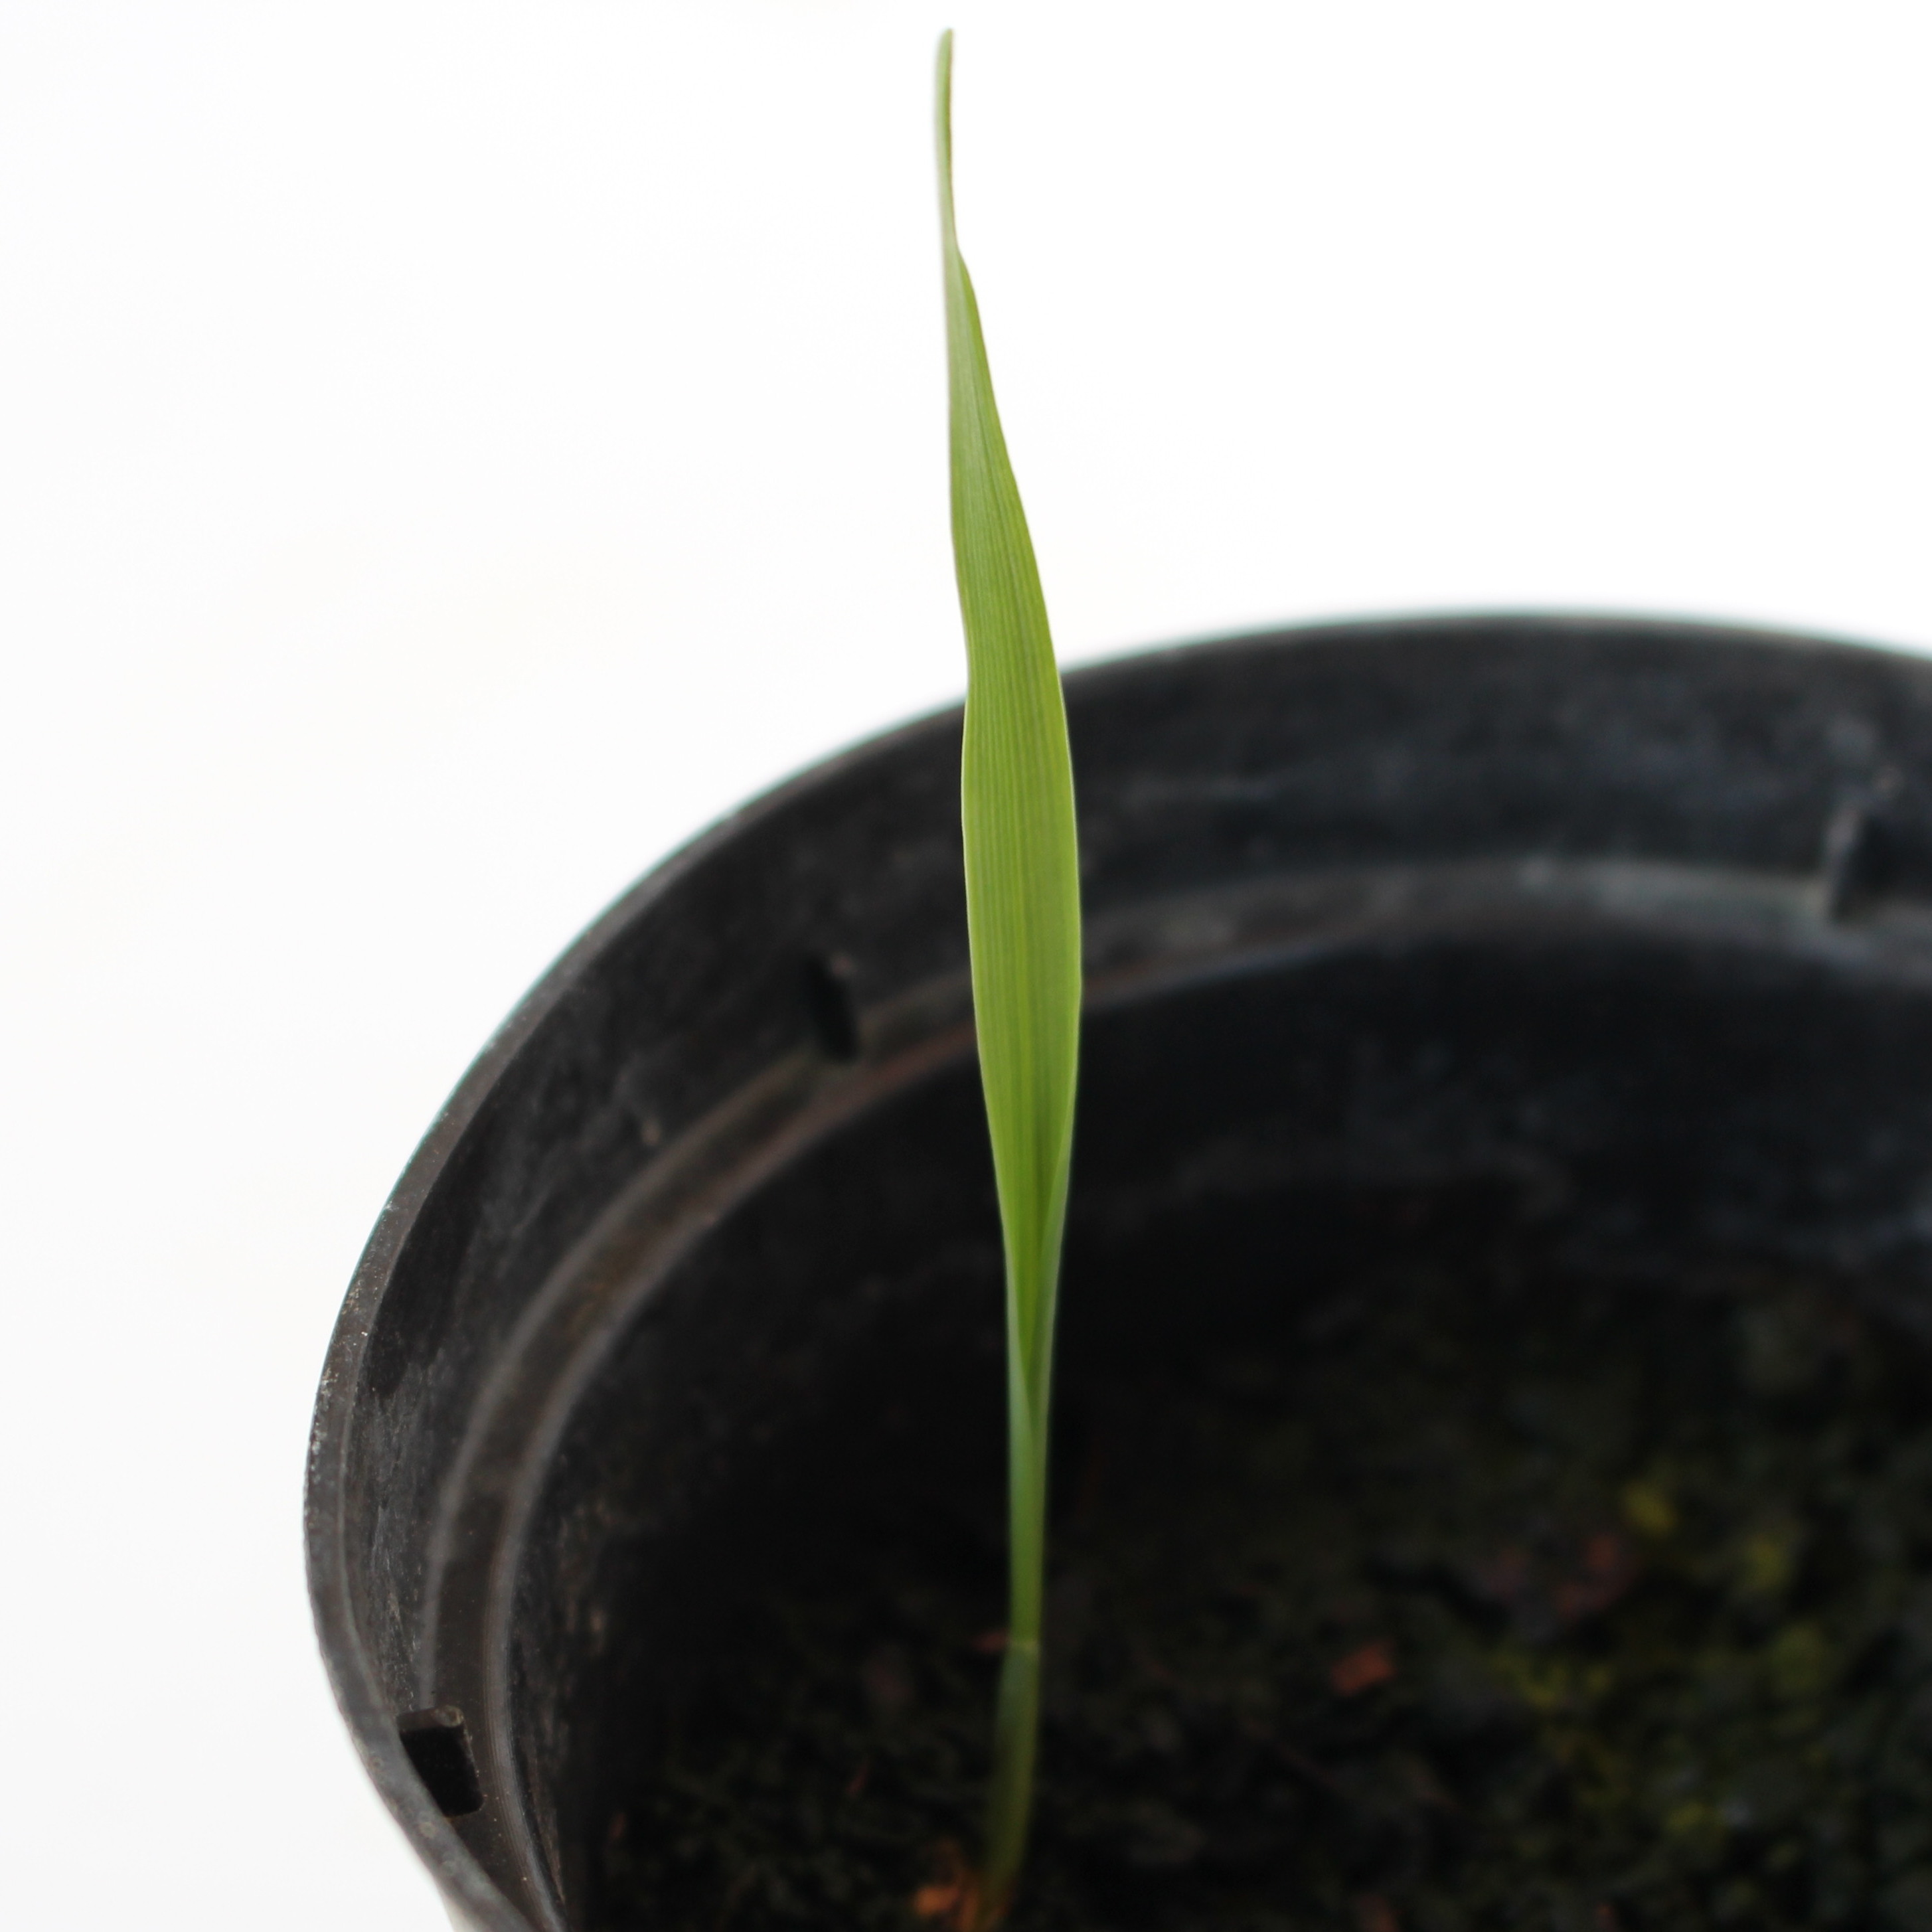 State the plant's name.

Avena sterilis
